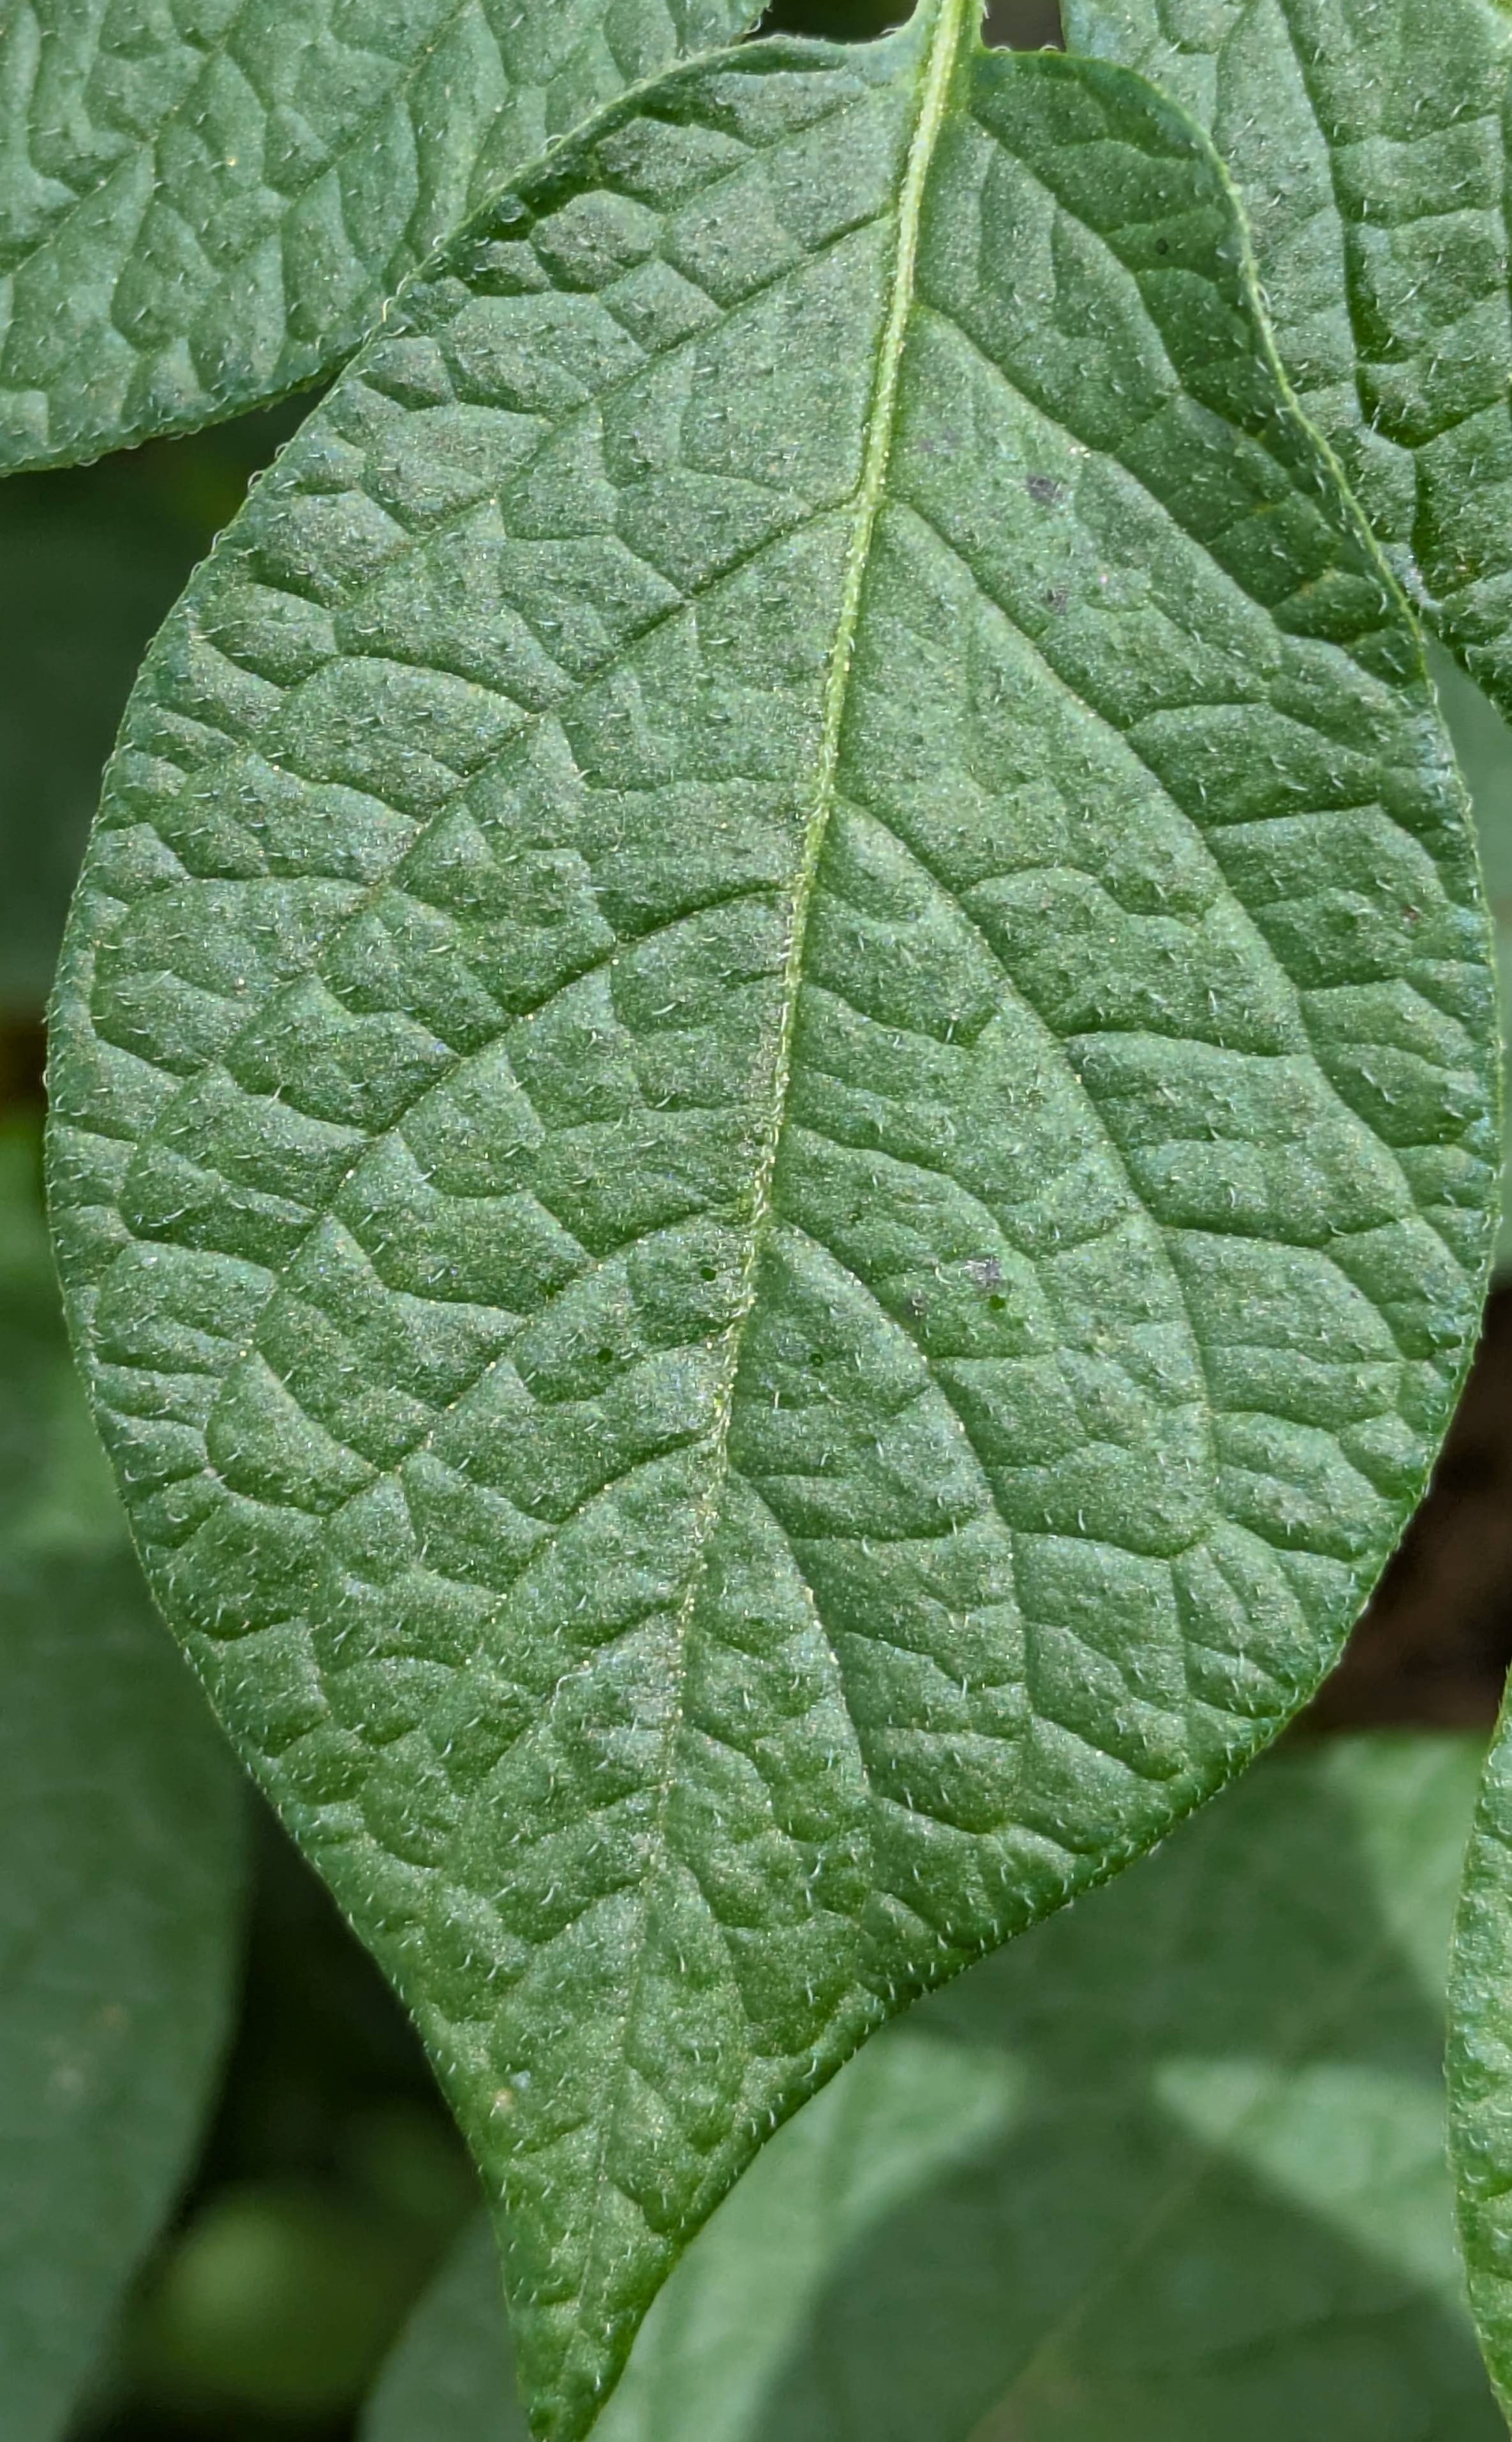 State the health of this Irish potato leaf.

healthy
